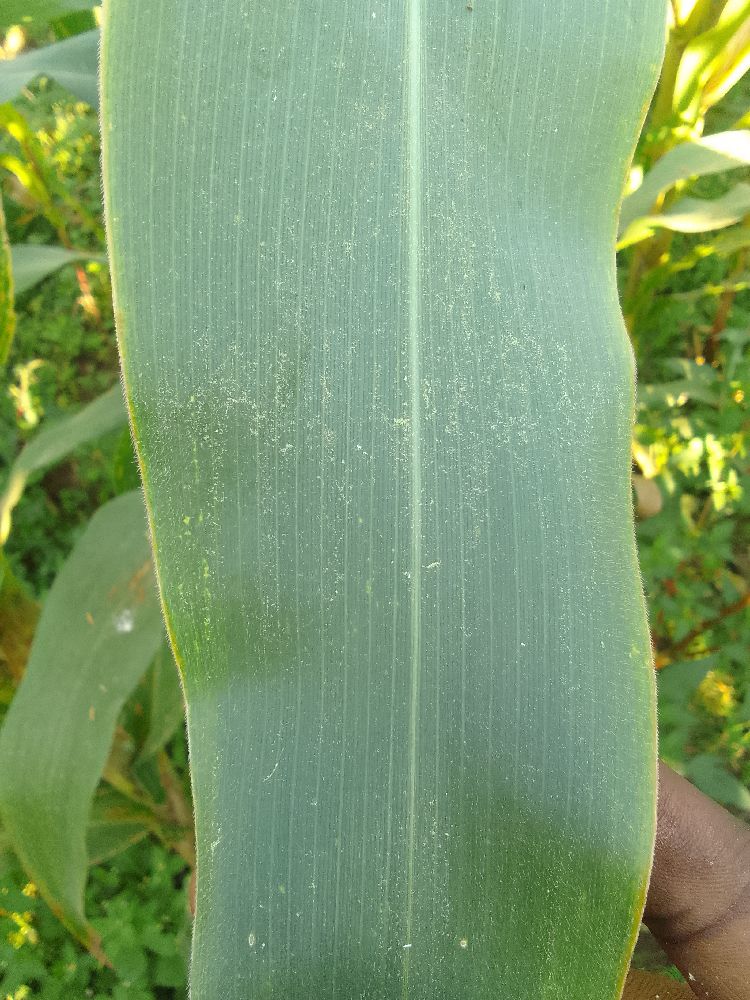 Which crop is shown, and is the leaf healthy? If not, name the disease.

maize, healthy
